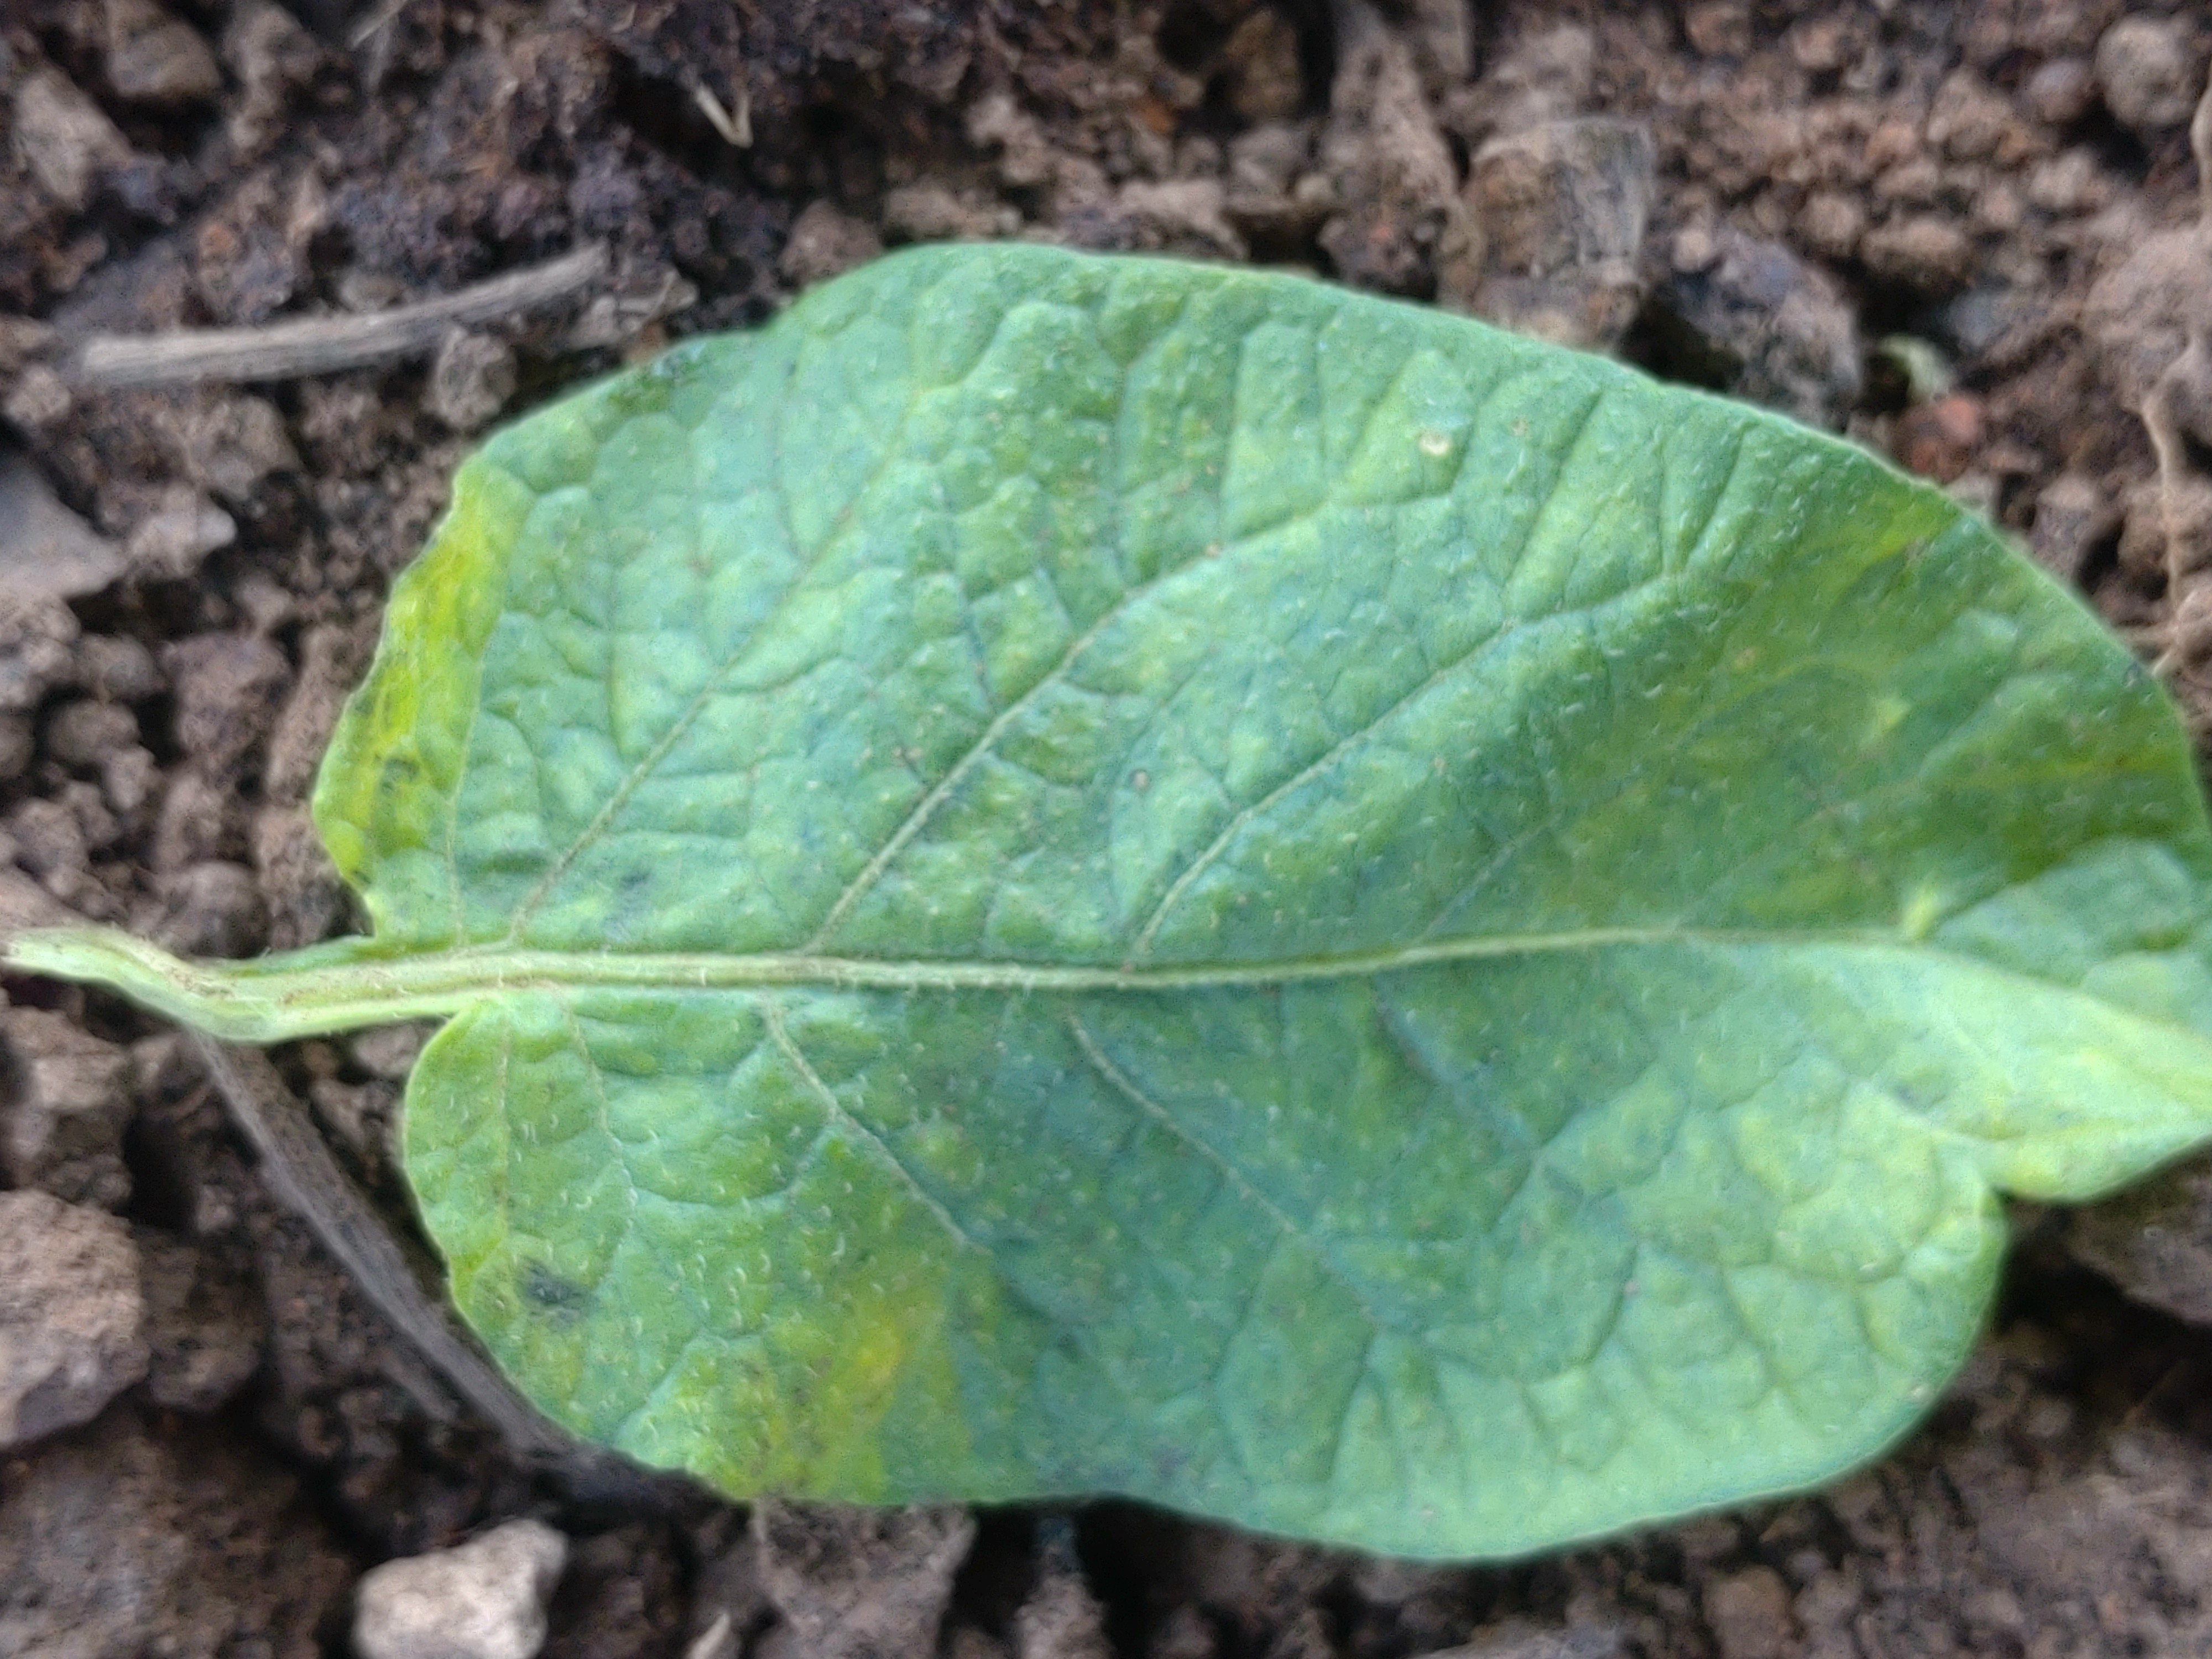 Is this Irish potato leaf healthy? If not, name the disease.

late blight
